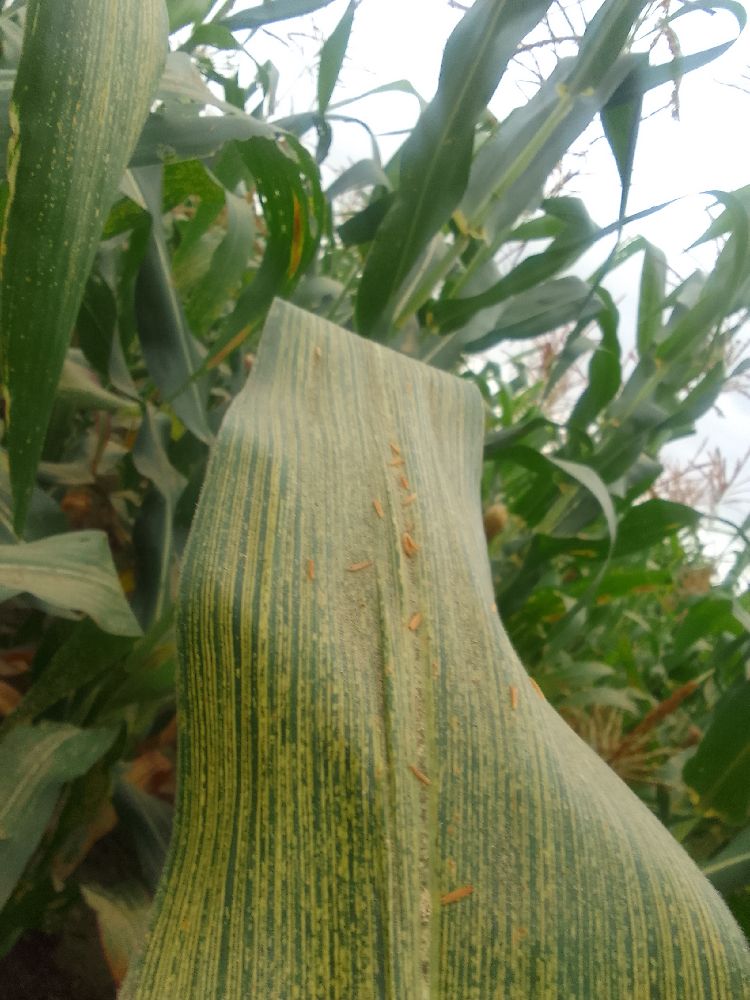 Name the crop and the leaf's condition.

maize, maize streak virus
